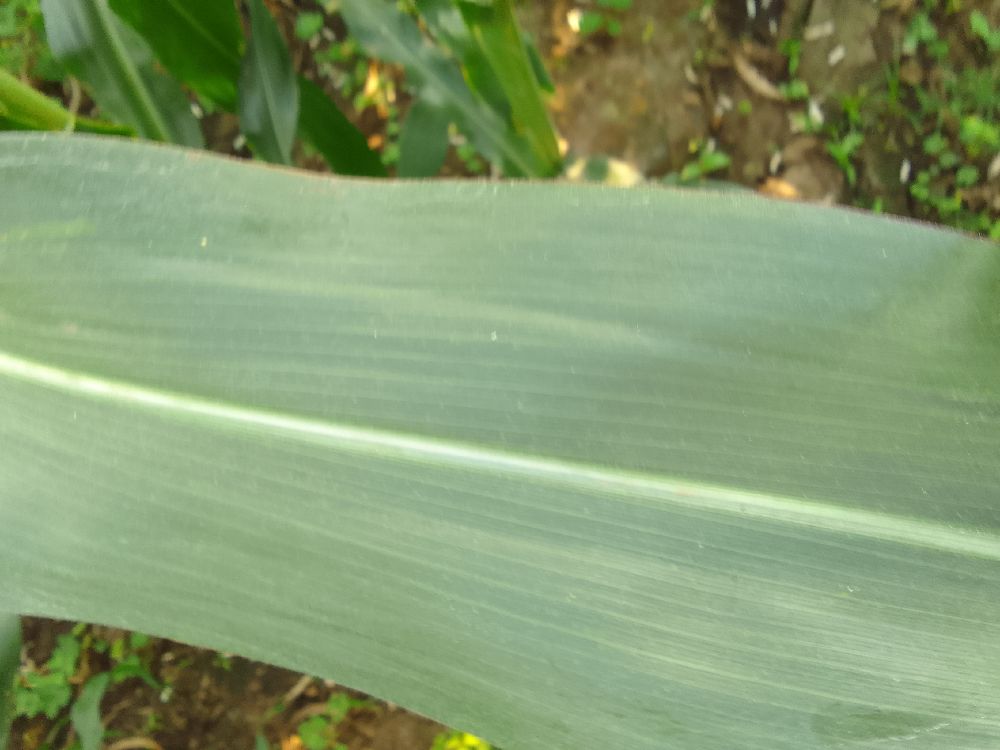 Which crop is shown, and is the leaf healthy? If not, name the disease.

maize, healthy
